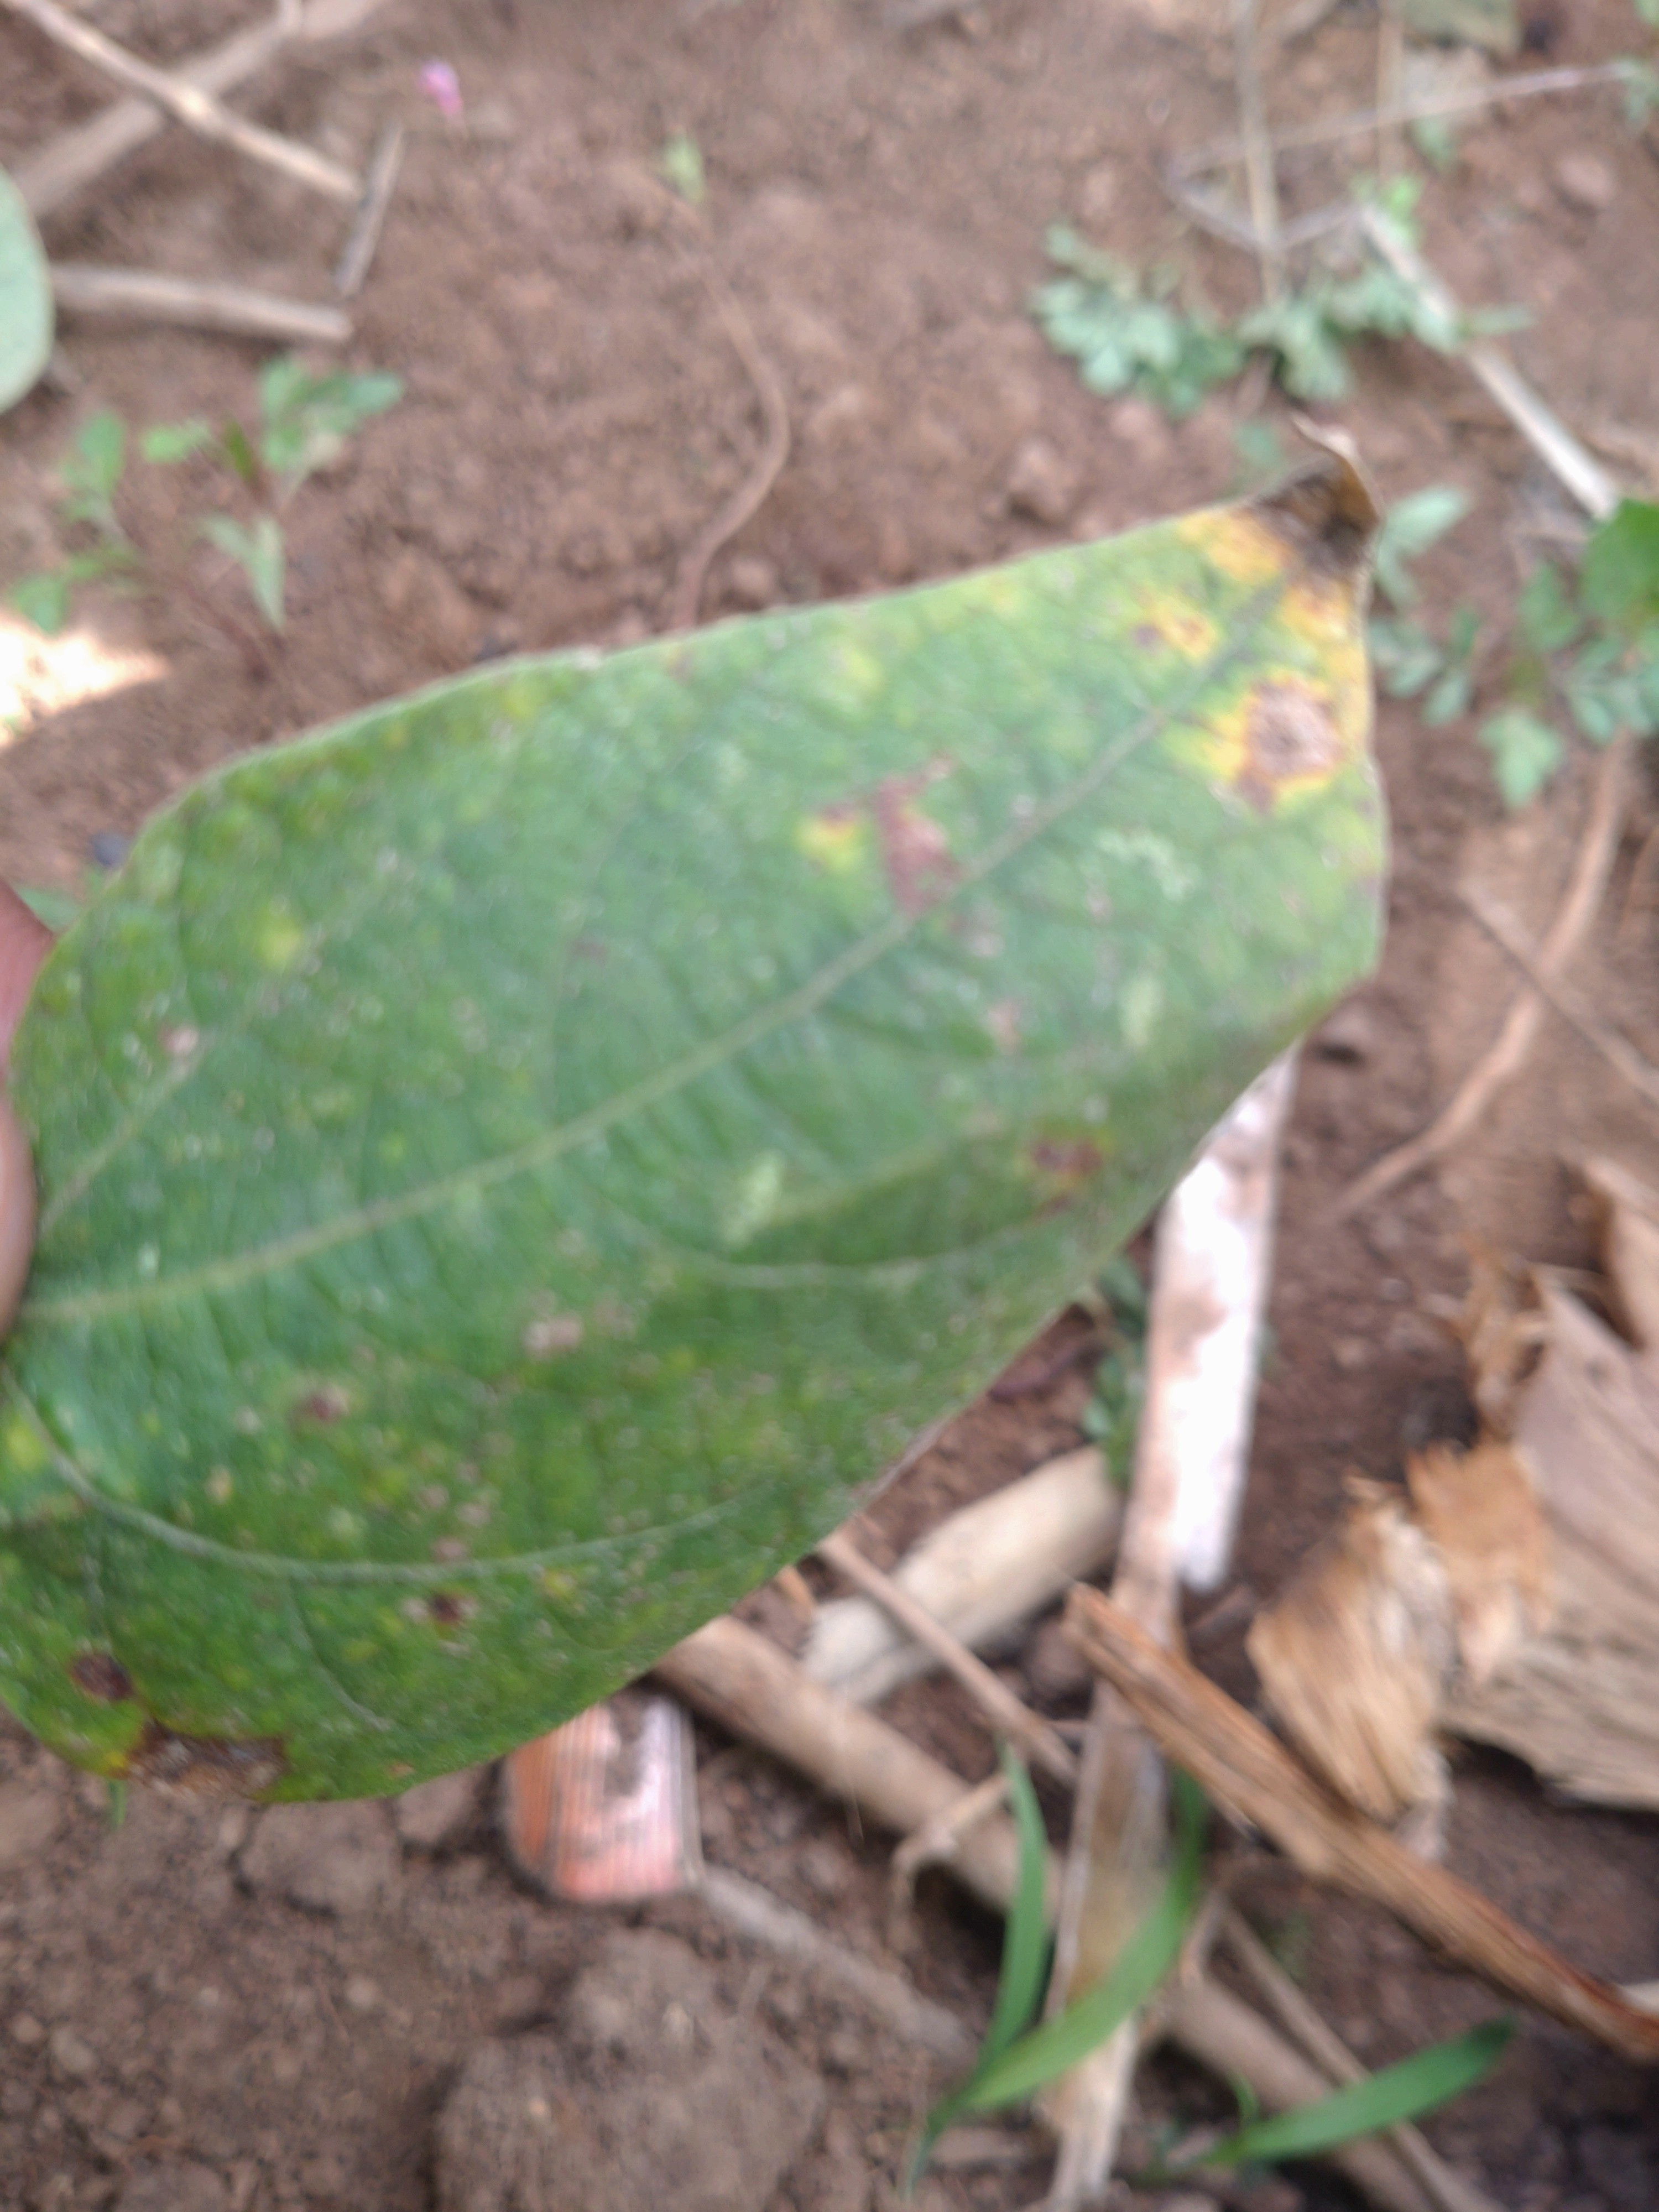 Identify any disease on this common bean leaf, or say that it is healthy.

rust
